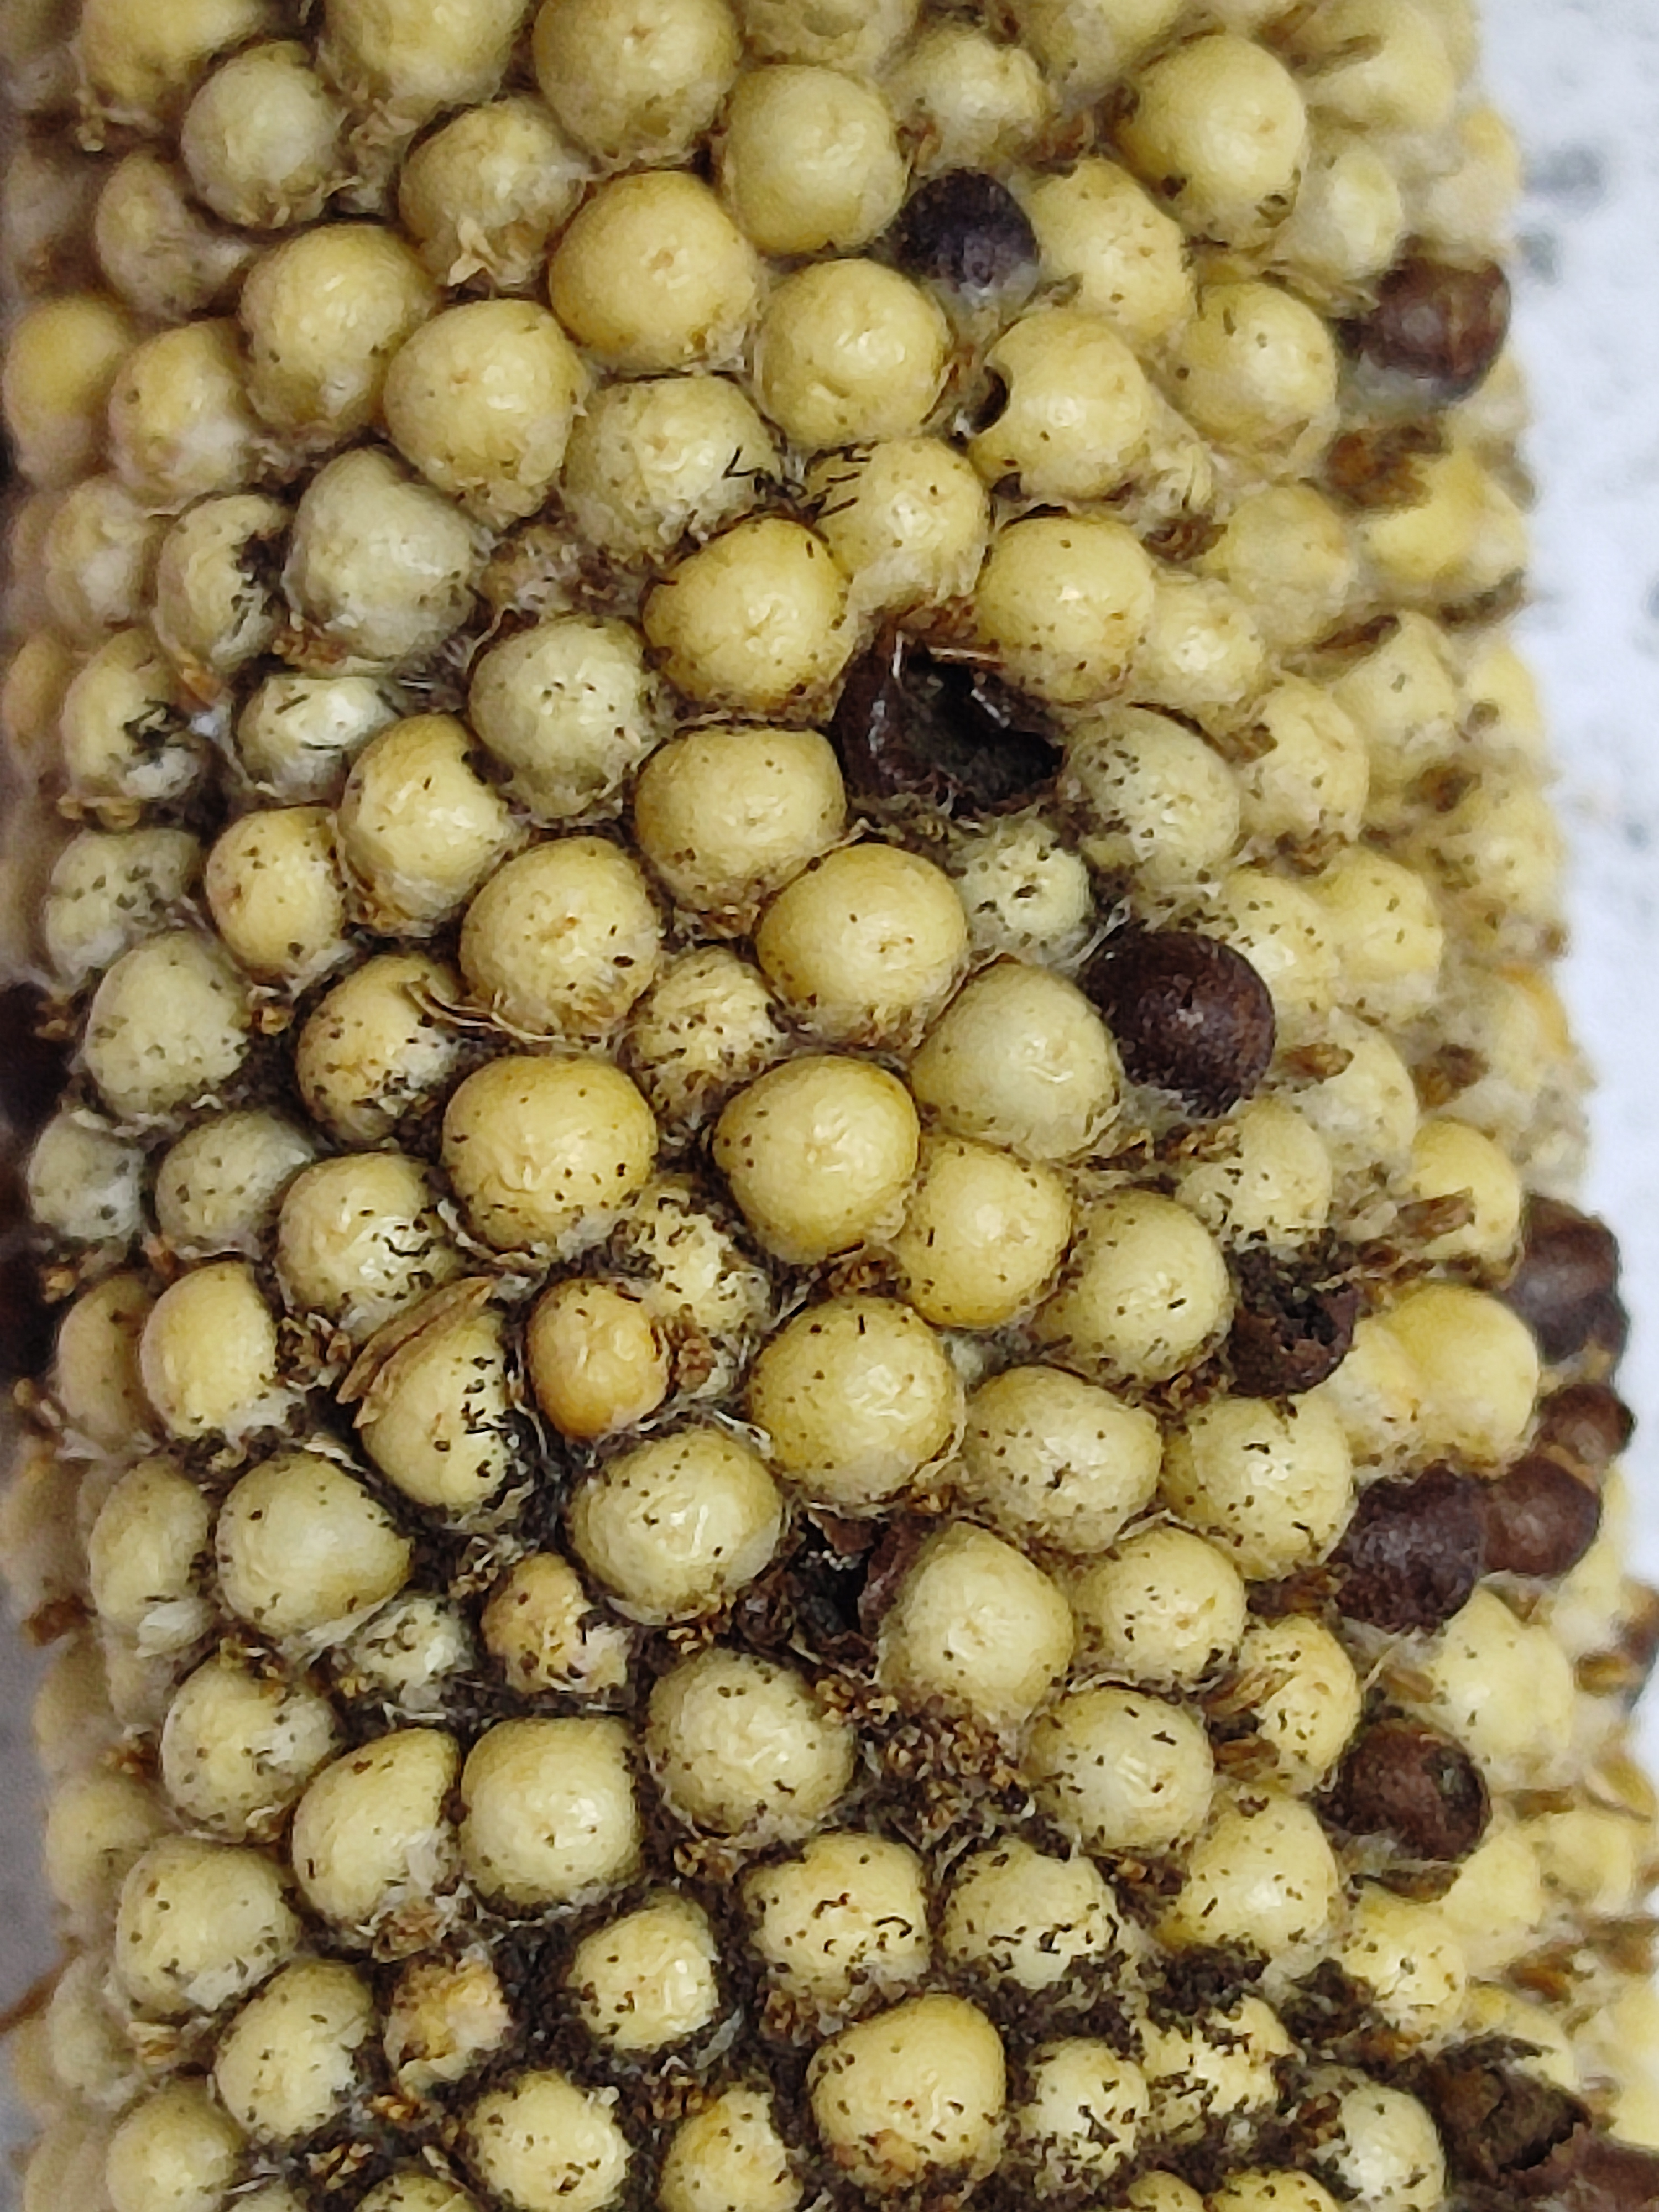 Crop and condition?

pearl millet, smut
